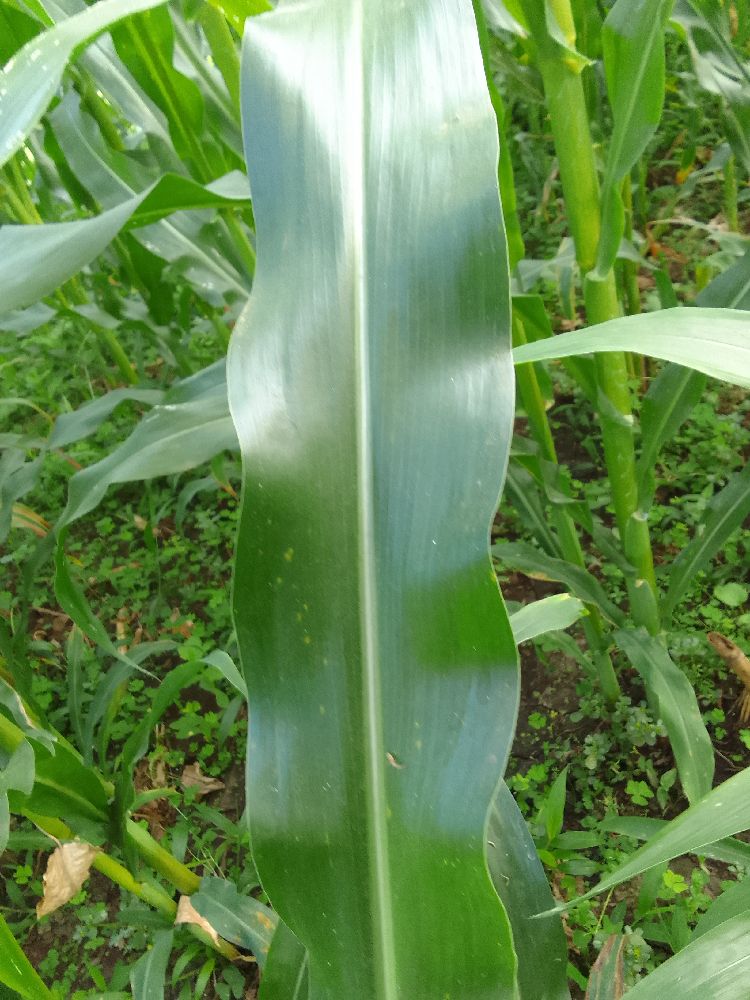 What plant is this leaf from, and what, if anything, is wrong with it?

maize, healthy
